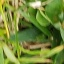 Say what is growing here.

grass
